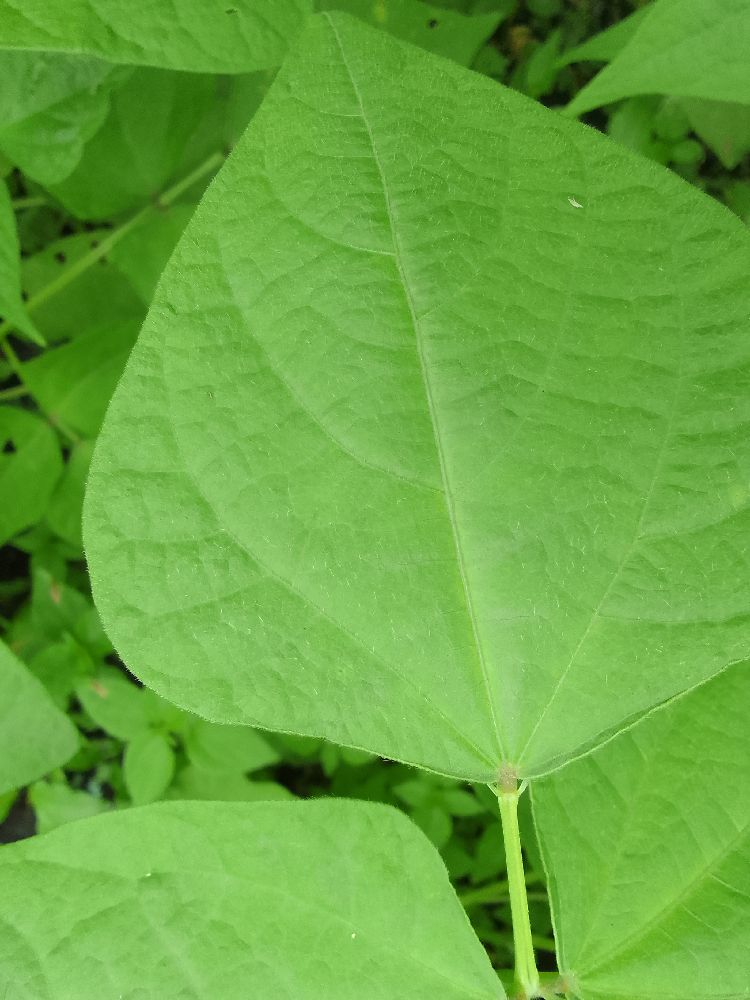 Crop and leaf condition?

common bean, healthy
